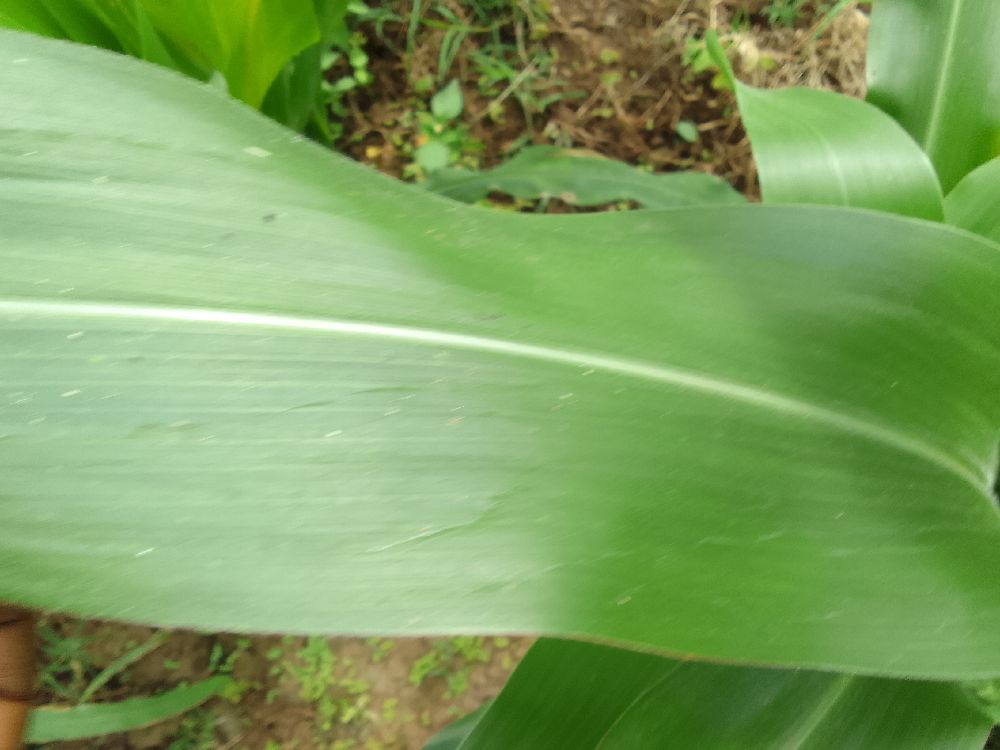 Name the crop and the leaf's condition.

maize, healthy
